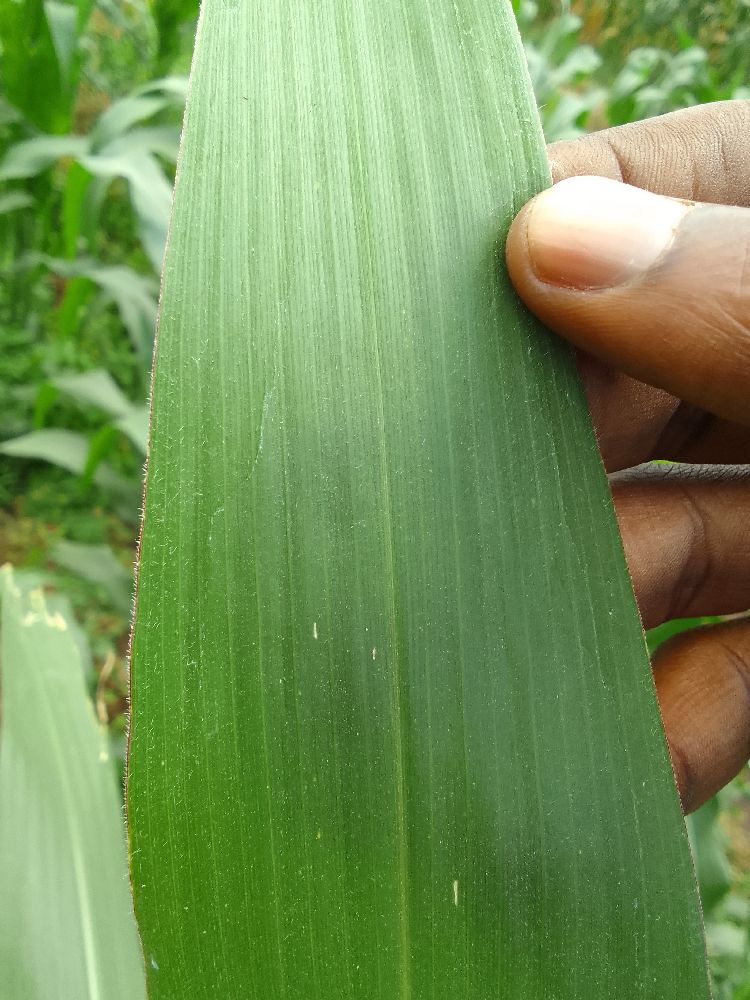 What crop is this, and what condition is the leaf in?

maize, healthy
